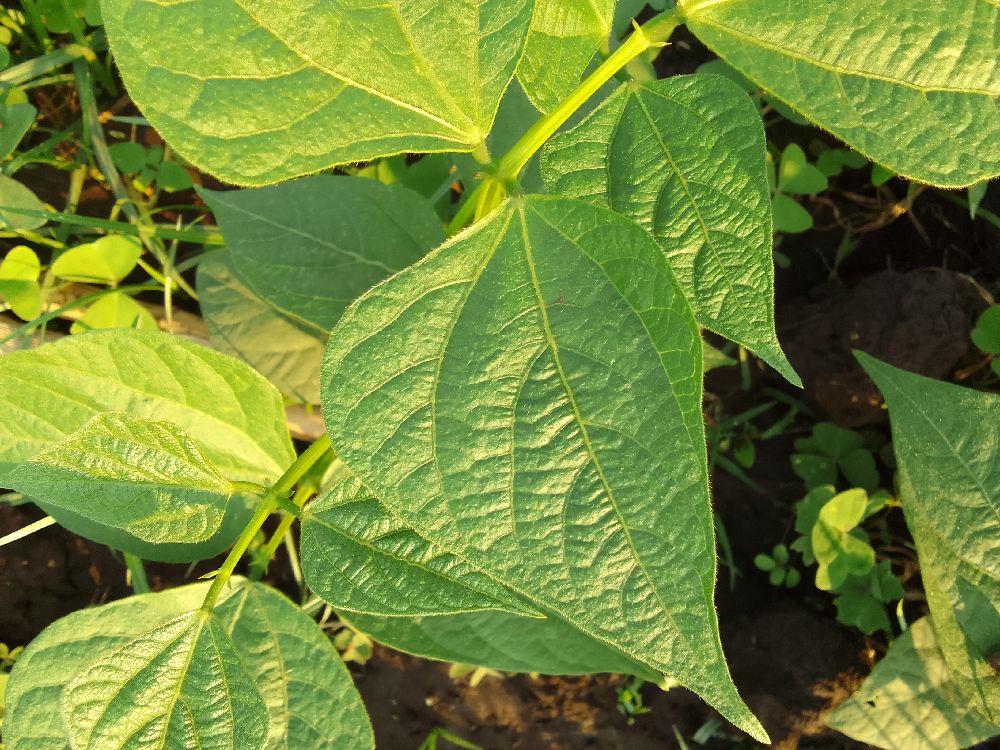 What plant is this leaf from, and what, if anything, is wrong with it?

common bean, healthy
